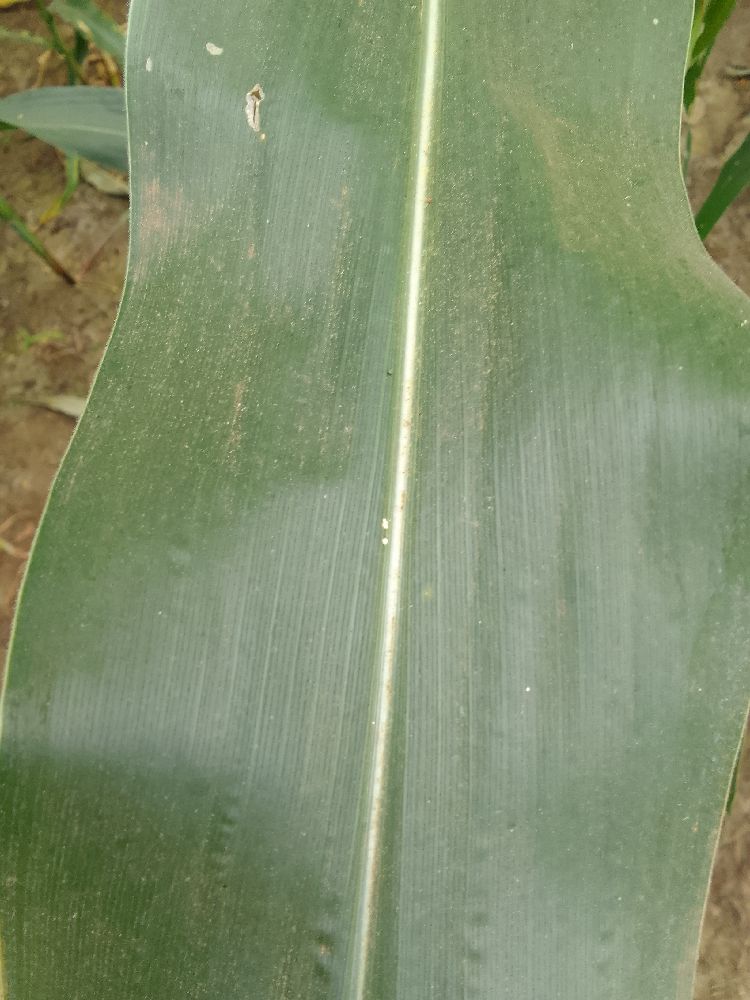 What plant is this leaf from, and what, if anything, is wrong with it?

maize, healthy
